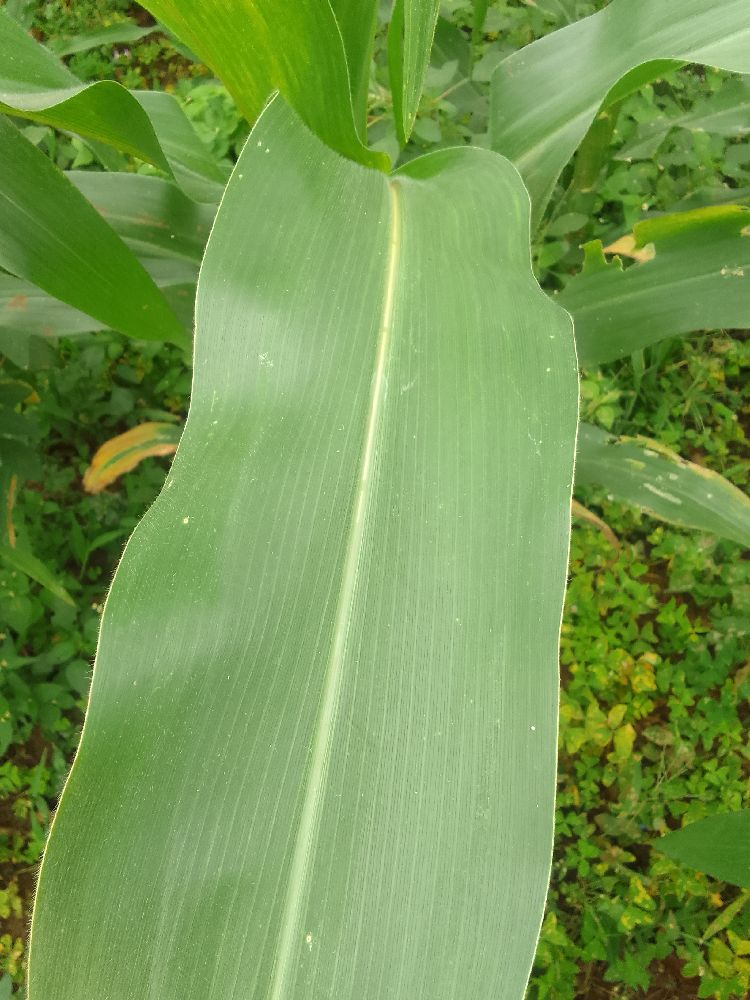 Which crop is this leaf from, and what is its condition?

maize, healthy
